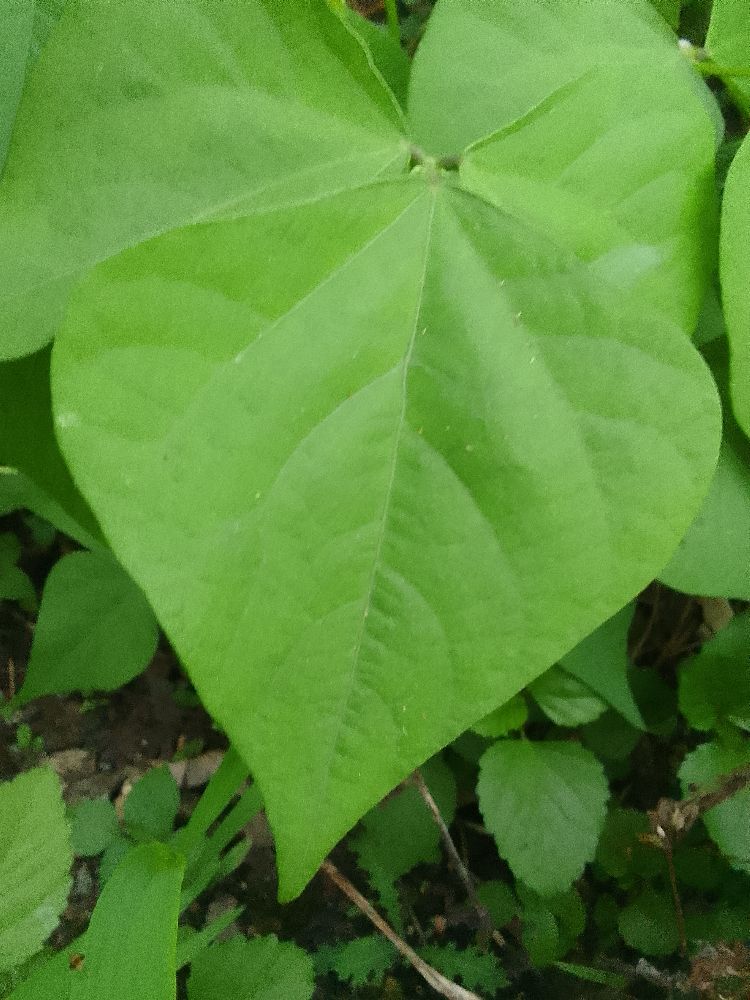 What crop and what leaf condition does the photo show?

common bean, healthy
